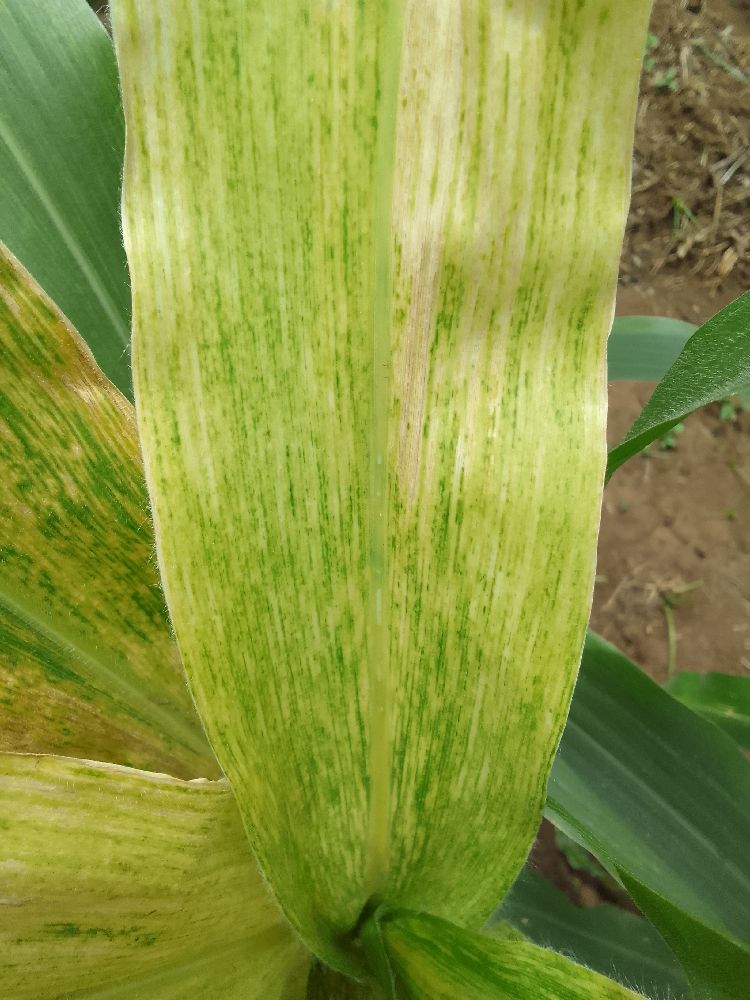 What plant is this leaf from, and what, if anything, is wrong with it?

maize, maize lethal necrosis
